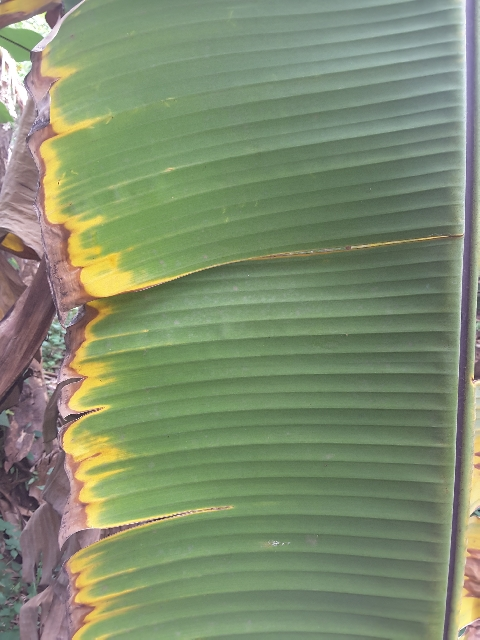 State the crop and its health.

banana, fusarium wilt race 1
